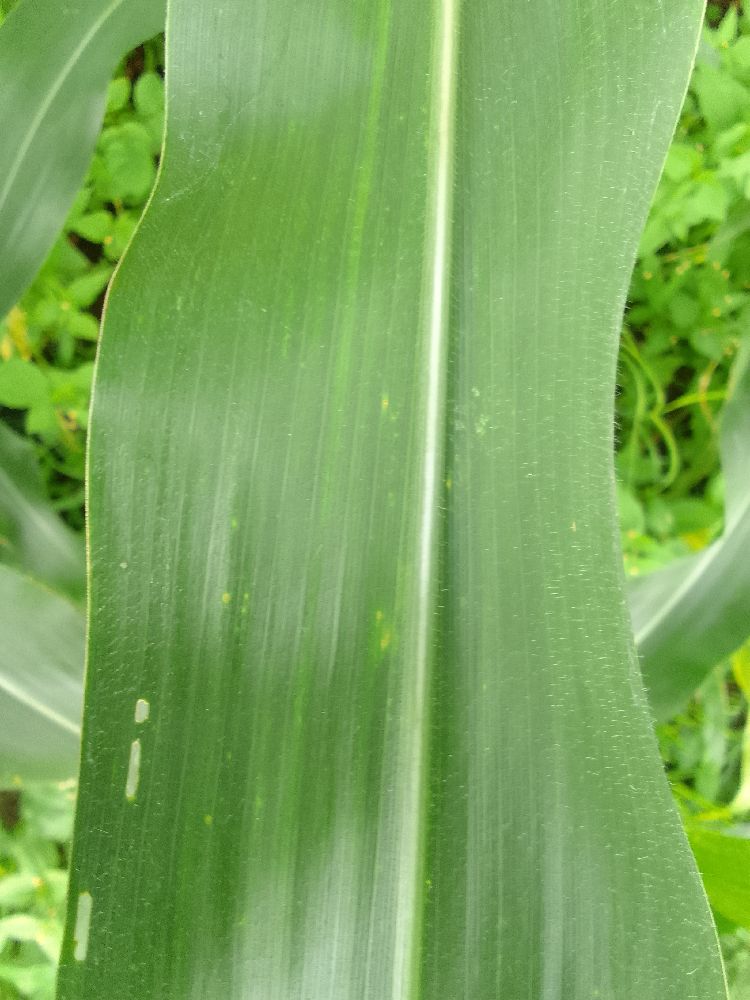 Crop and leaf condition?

maize, healthy
